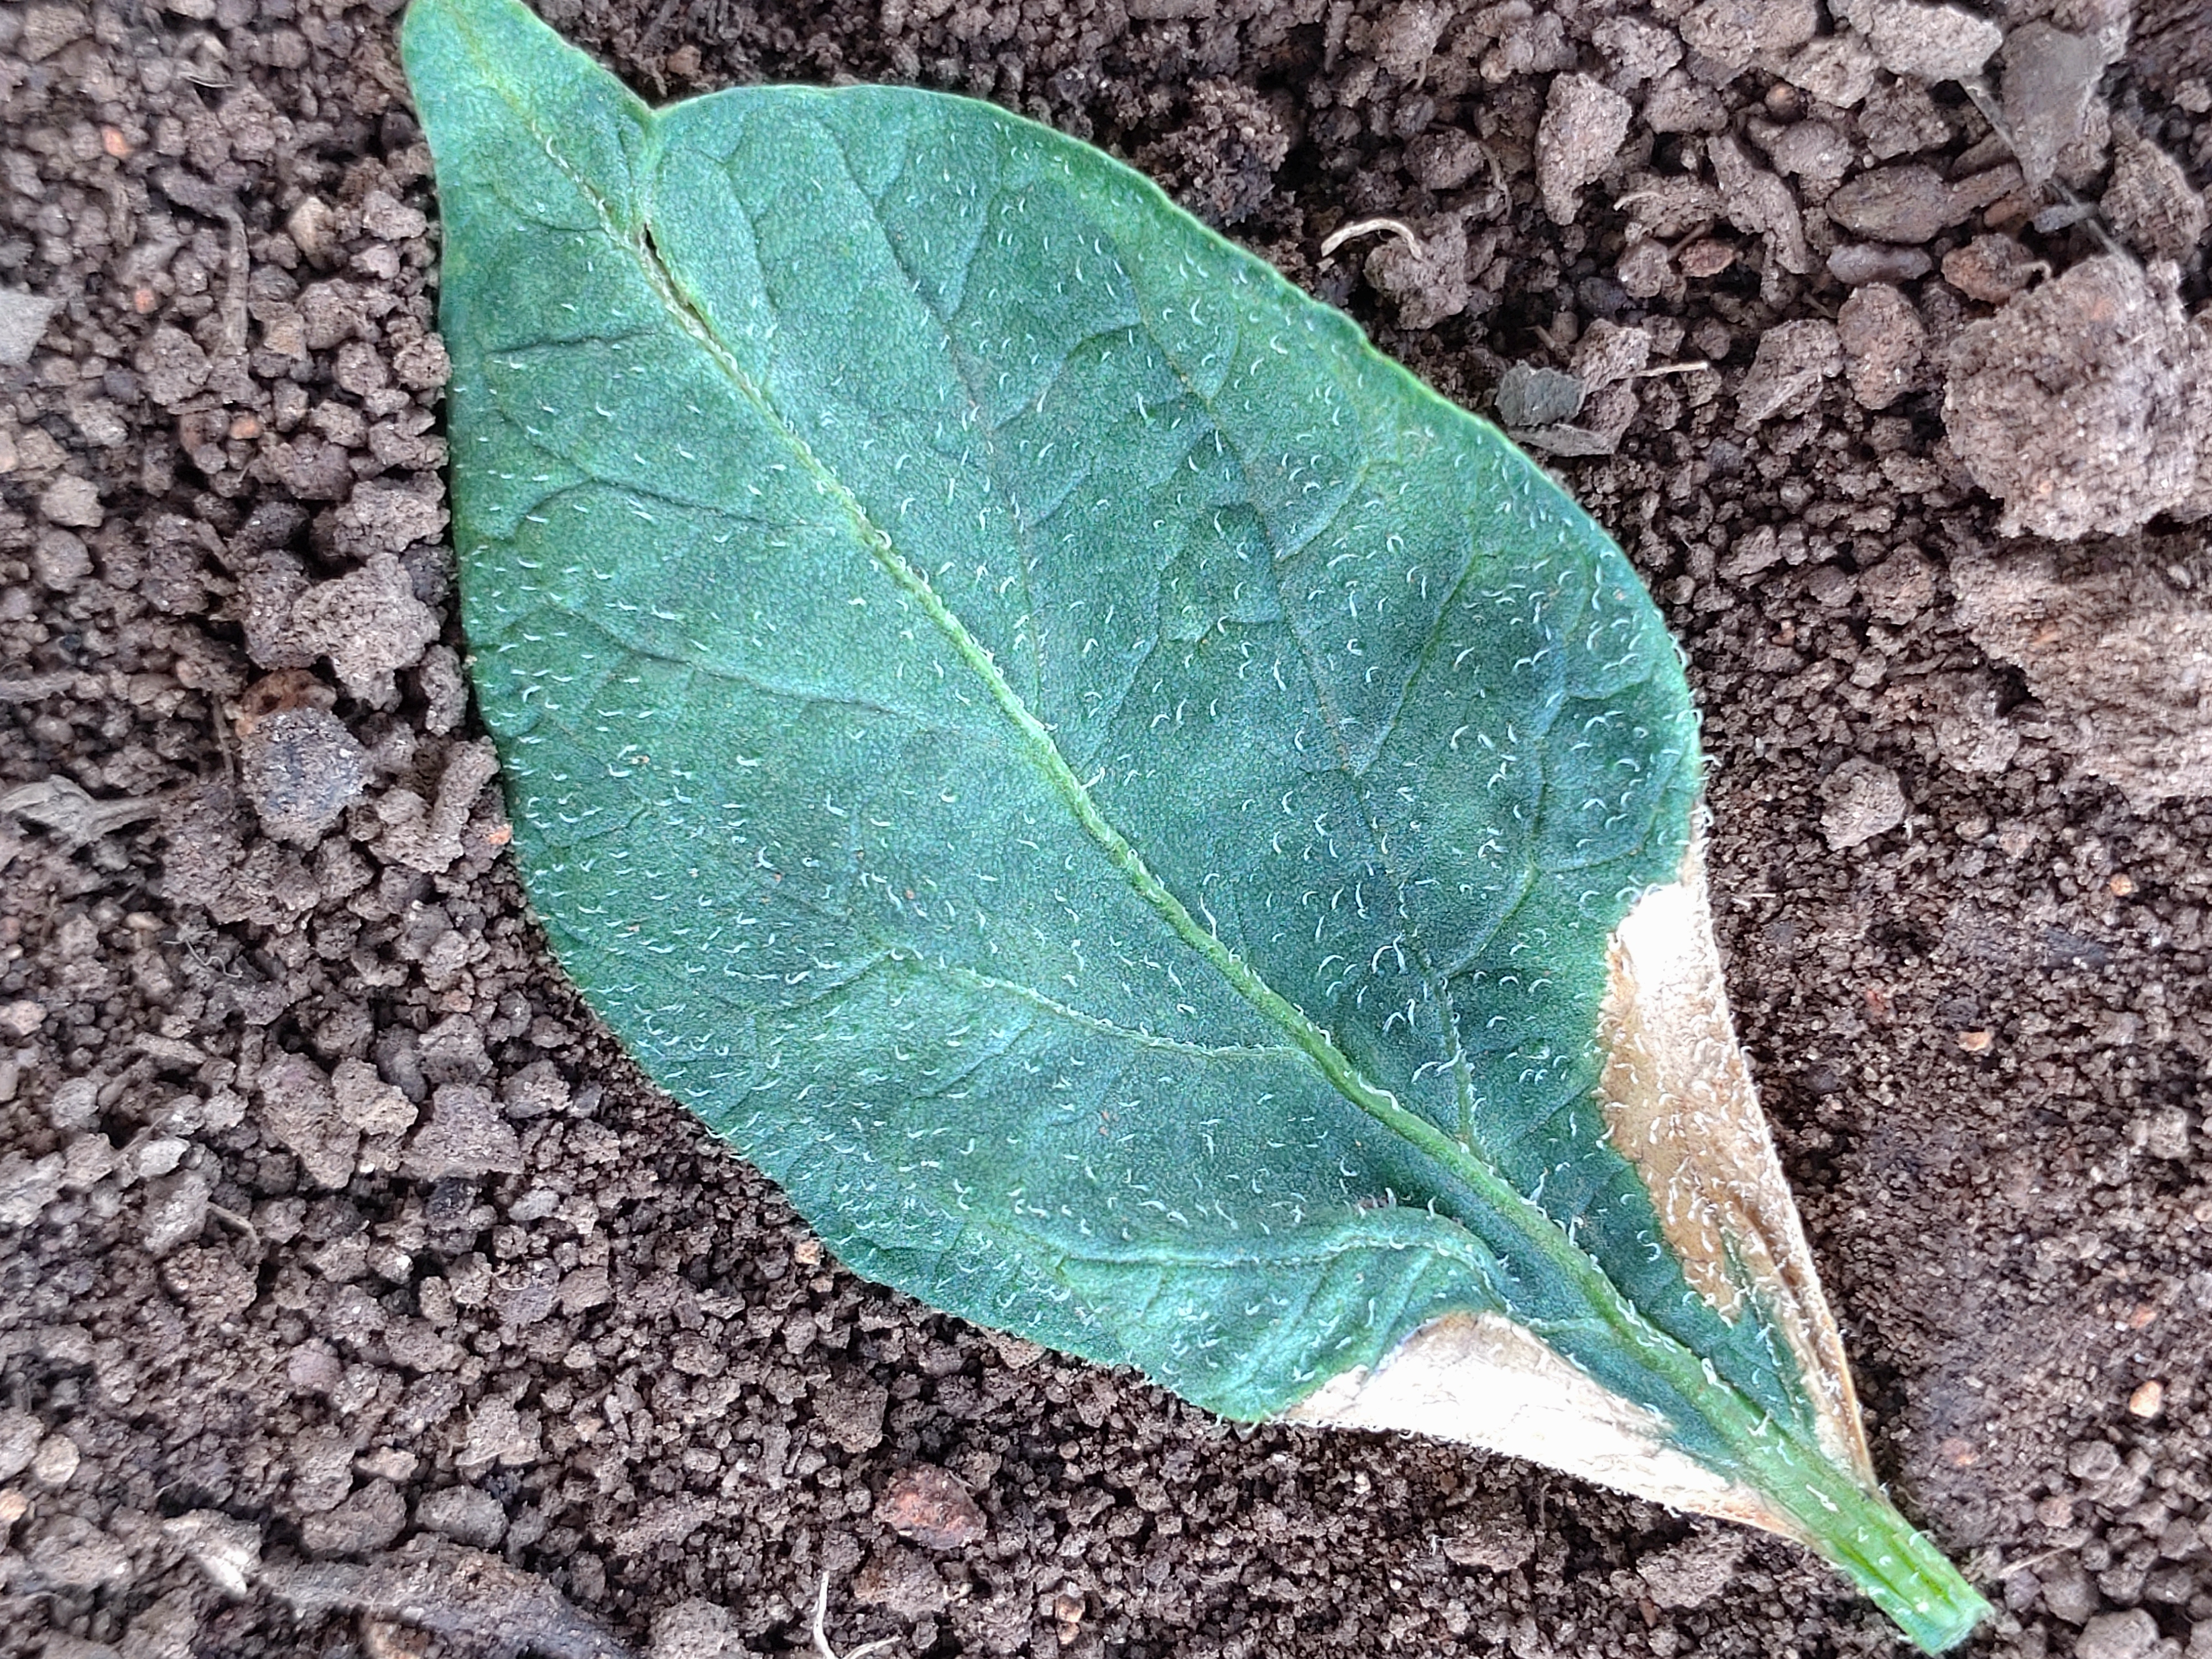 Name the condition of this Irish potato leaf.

early blight
